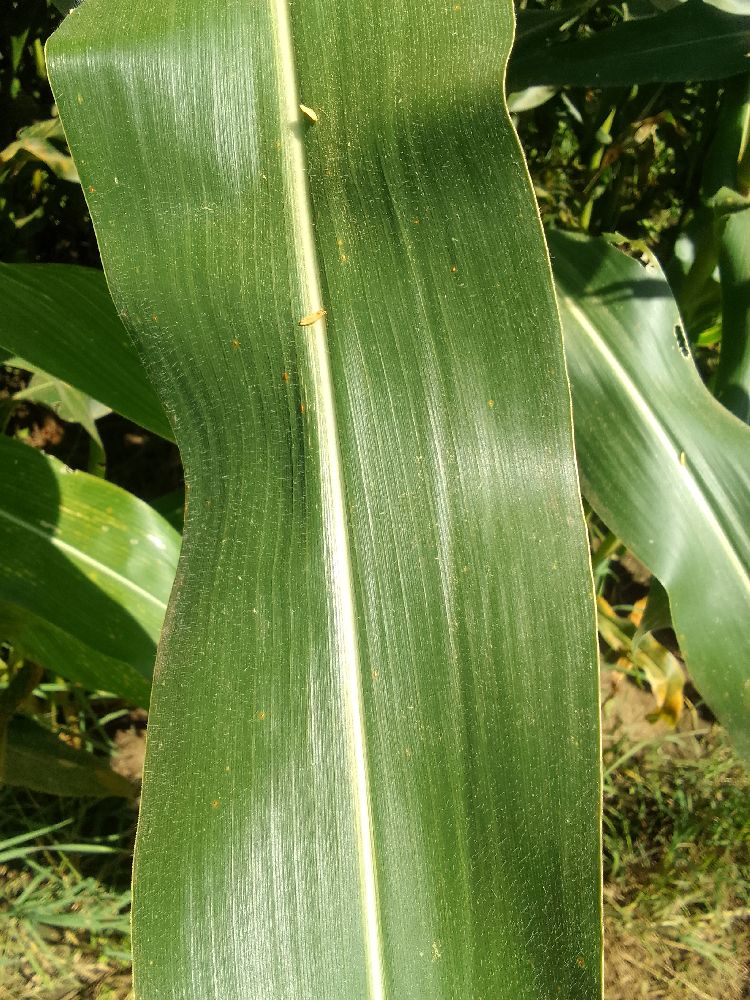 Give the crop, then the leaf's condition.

maize, healthy
